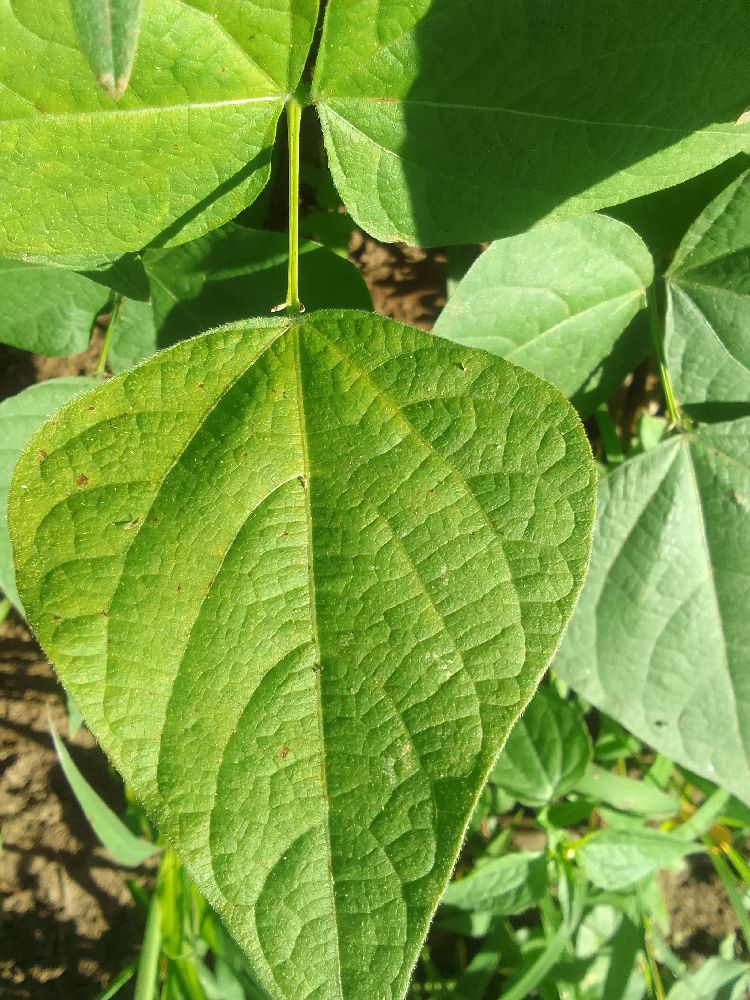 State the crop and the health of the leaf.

common bean, healthy
